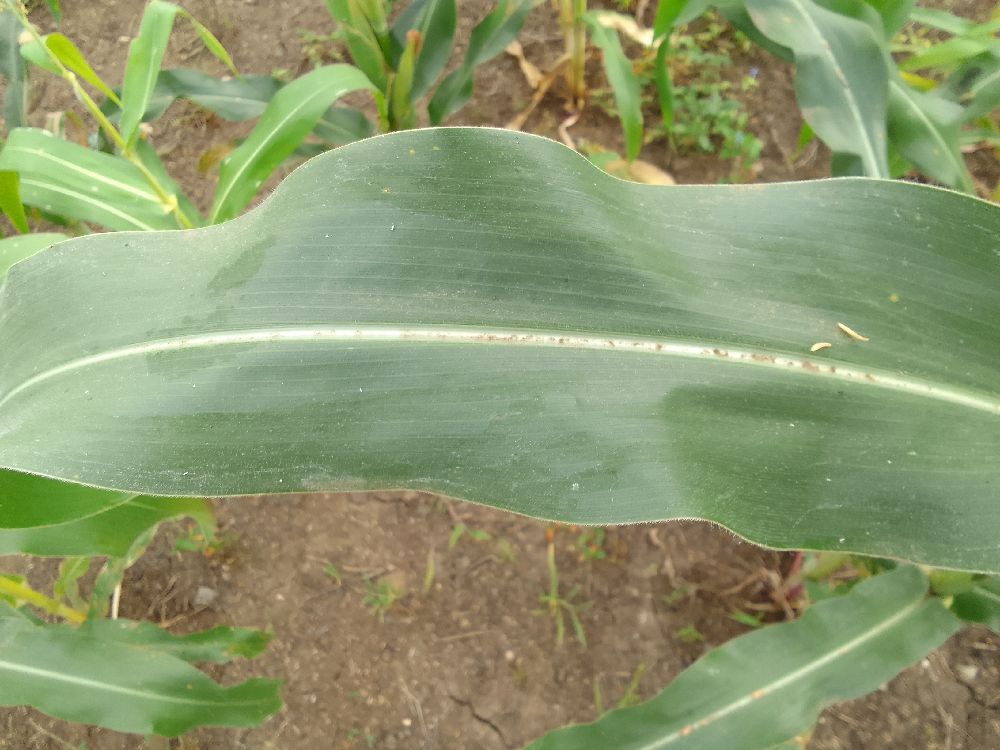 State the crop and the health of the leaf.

maize, healthy
